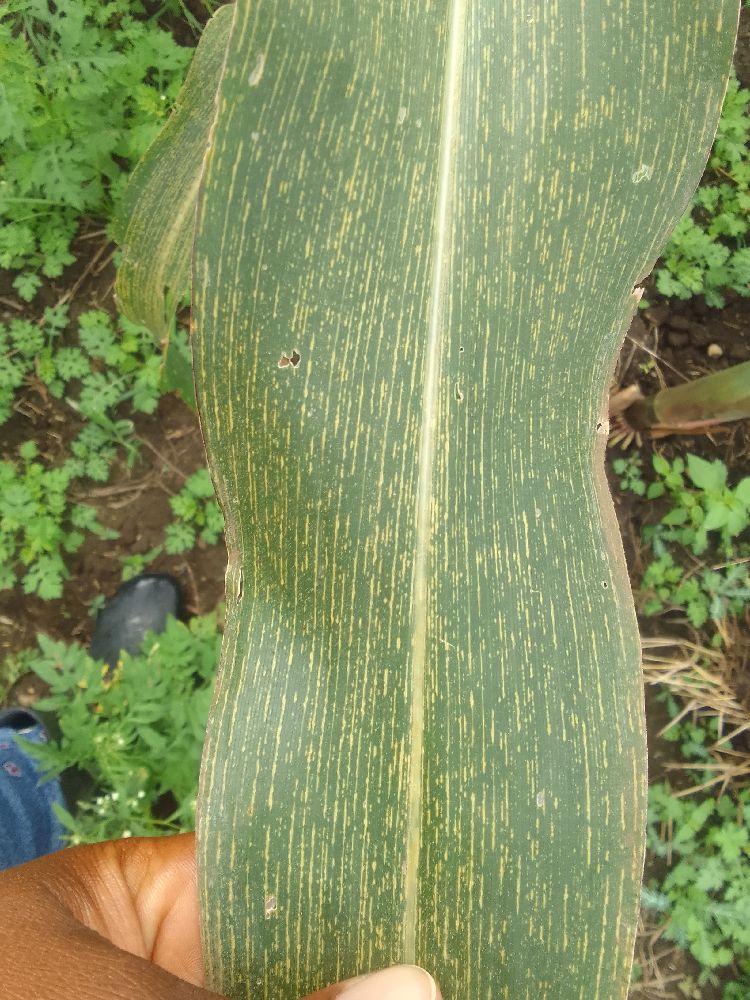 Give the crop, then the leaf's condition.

maize, maize streak virus
